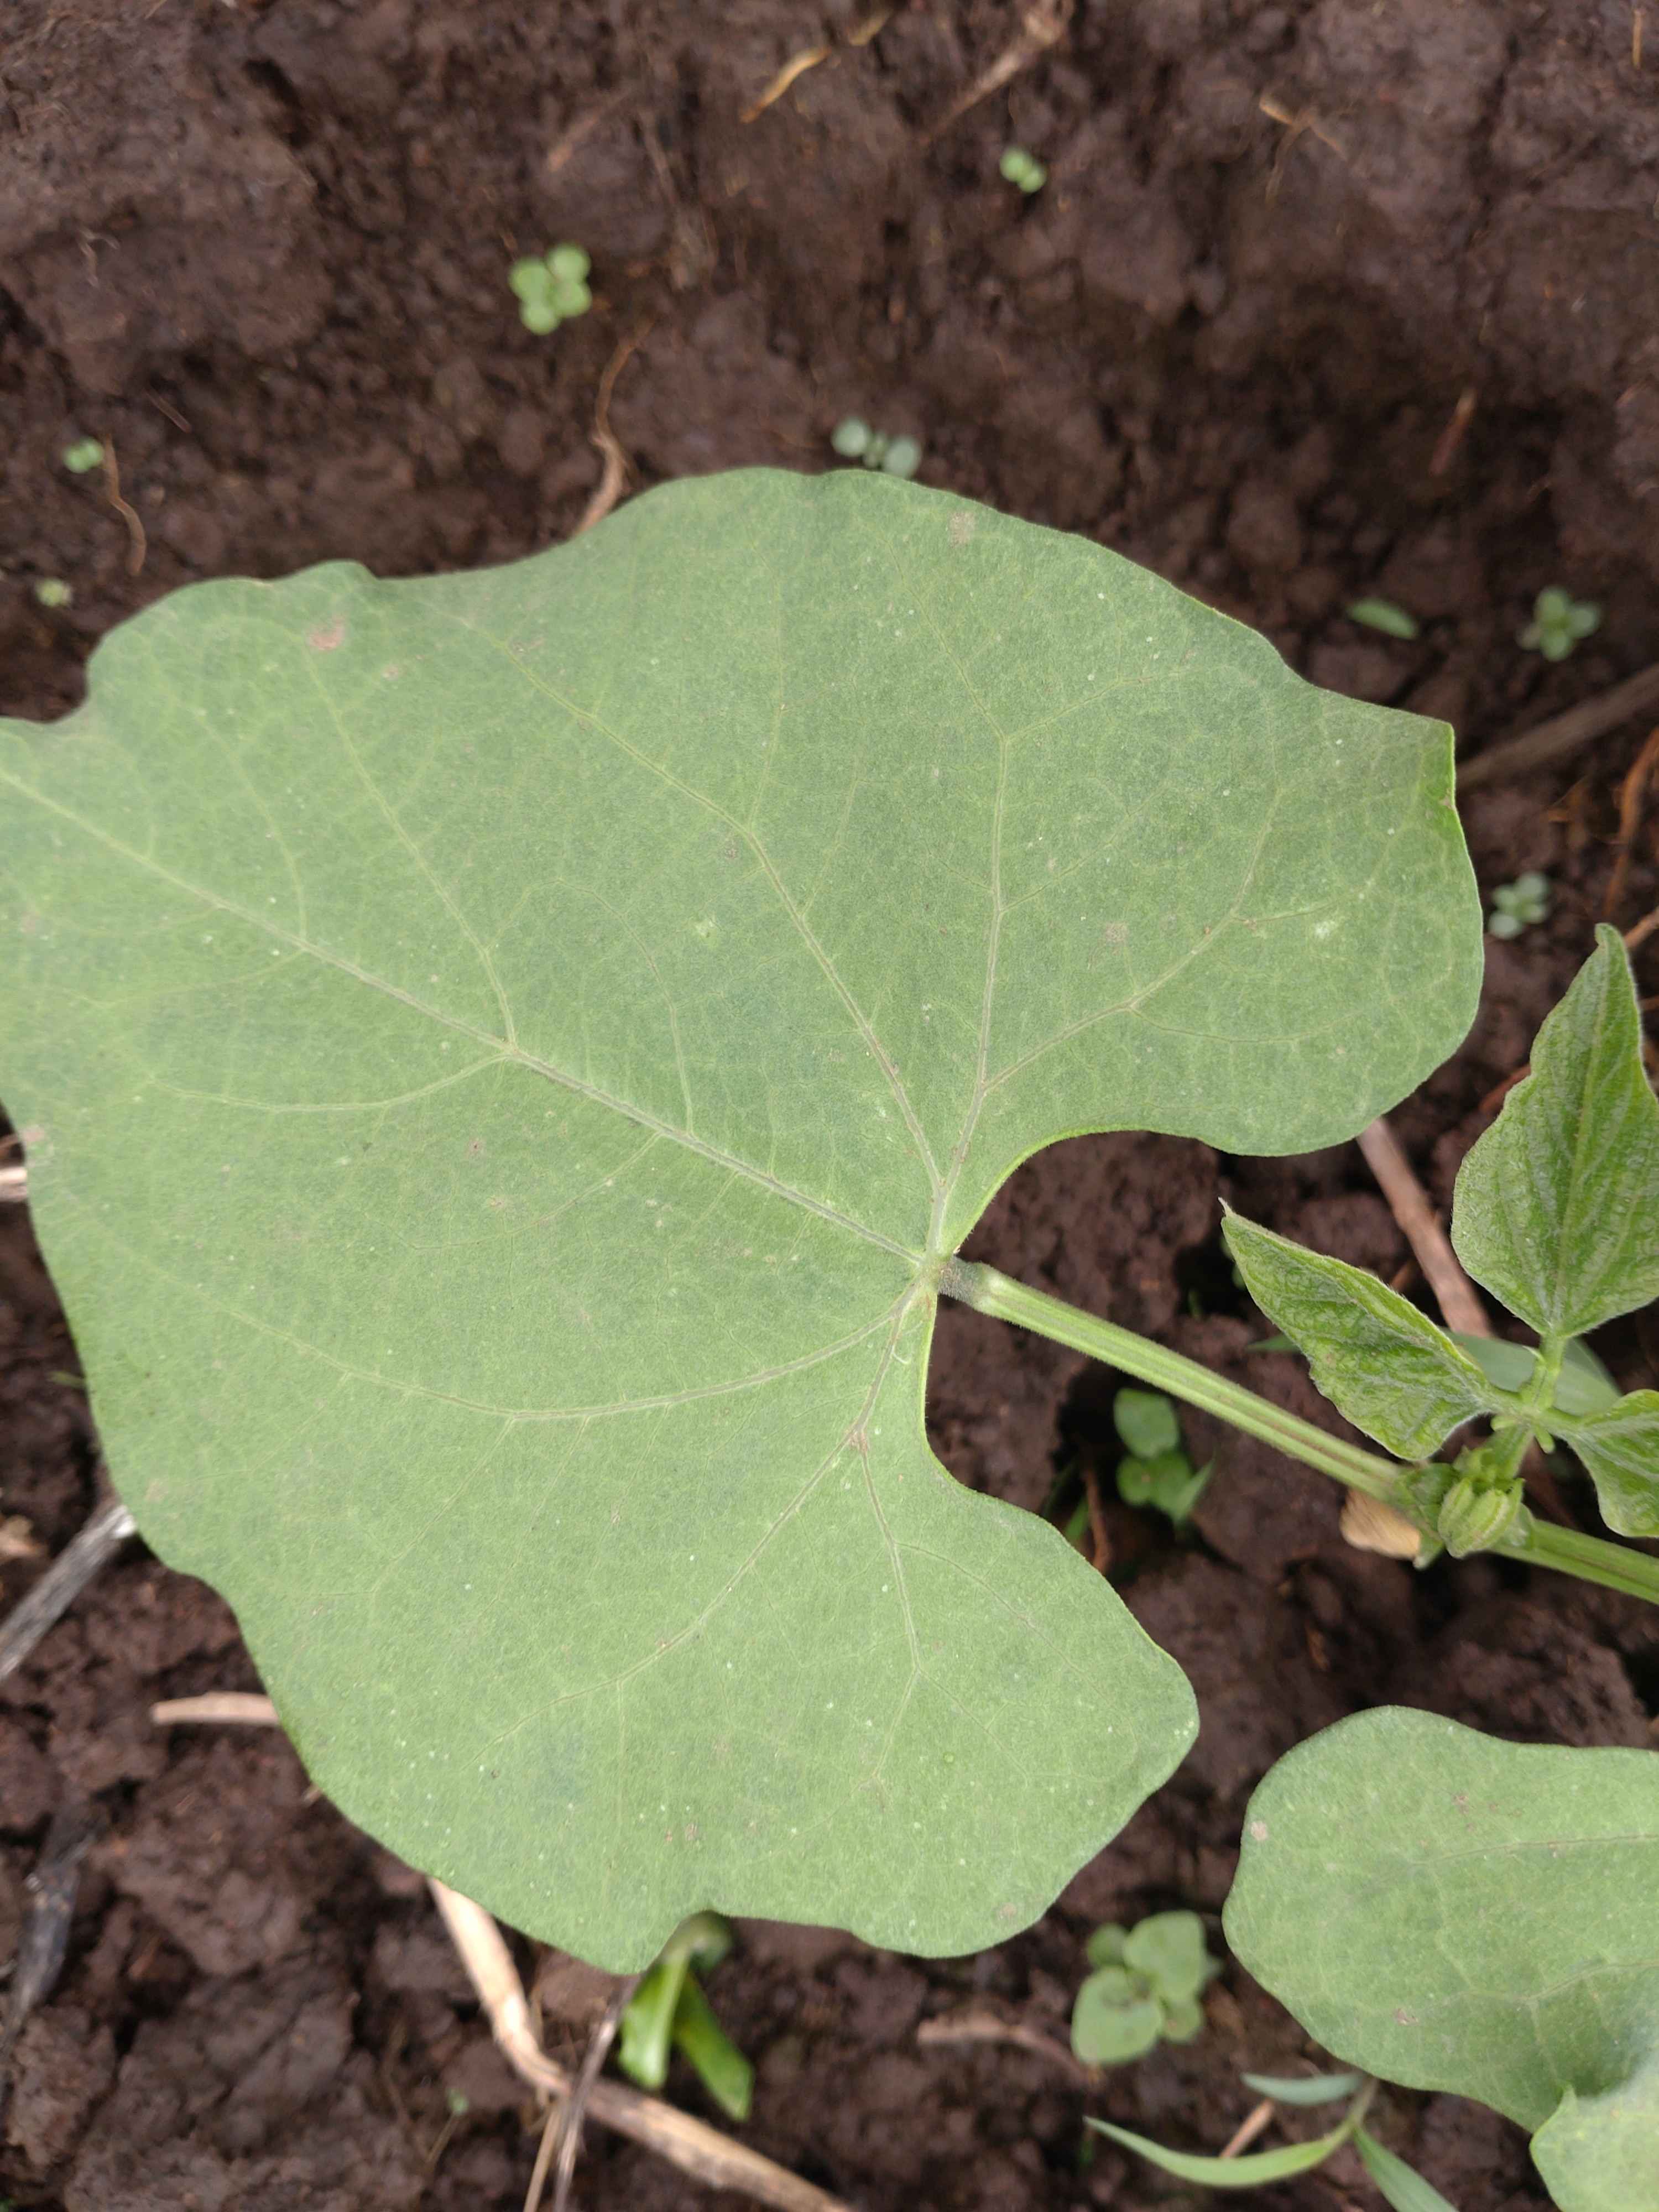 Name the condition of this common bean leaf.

healthy
